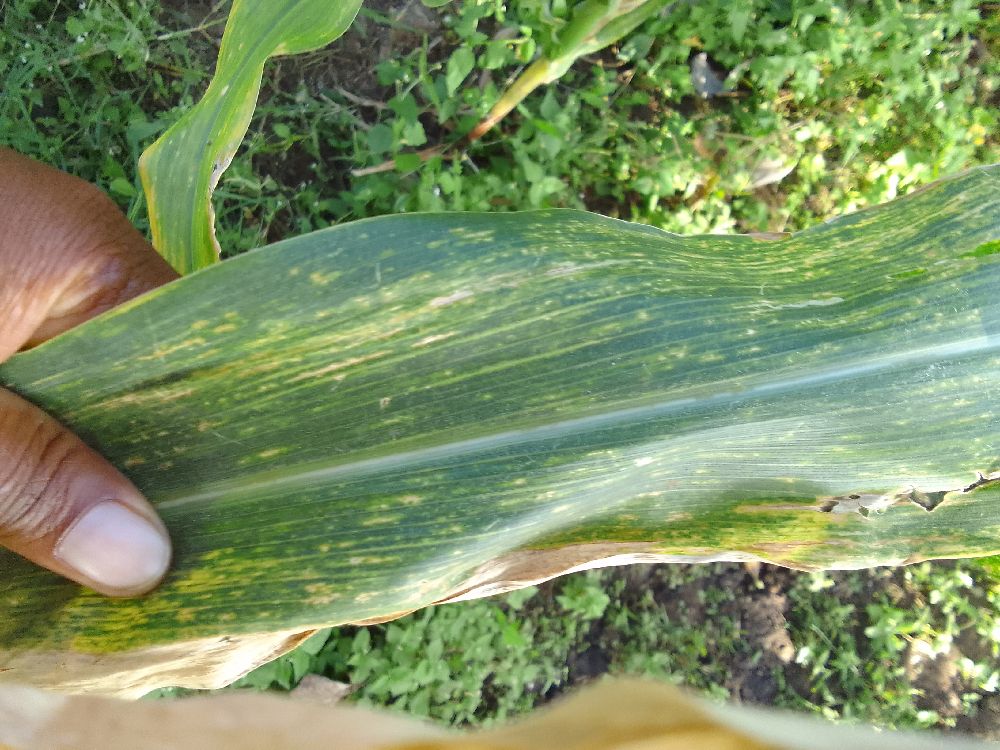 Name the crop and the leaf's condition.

maize, maize lethal necrosis
